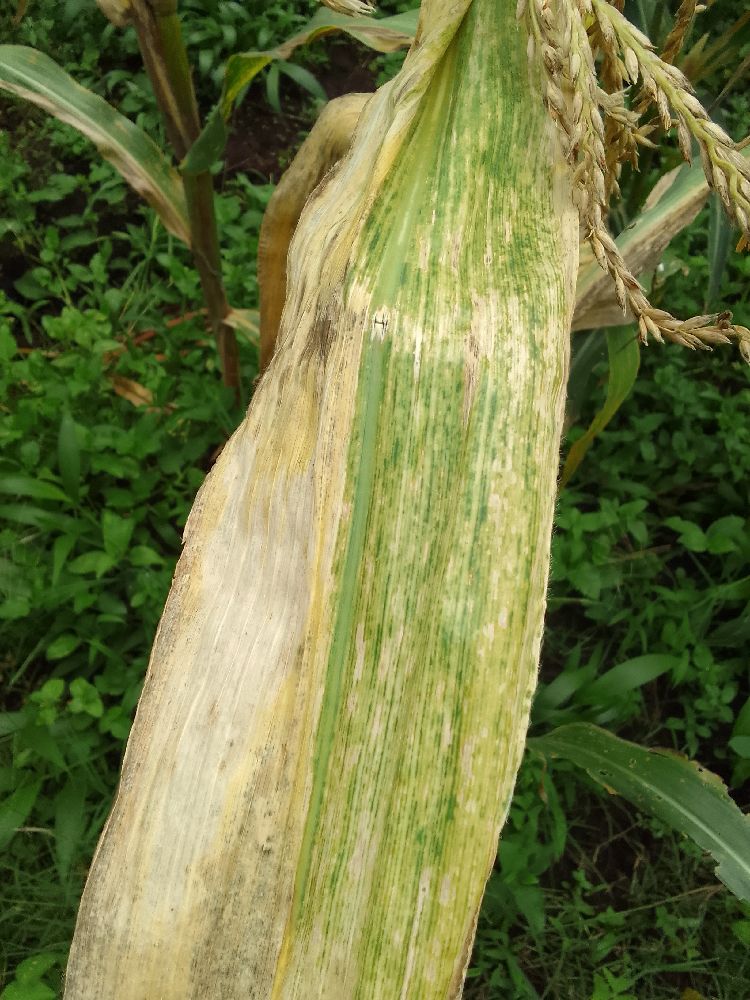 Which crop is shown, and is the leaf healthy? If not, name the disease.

maize, maize lethal necrosis
